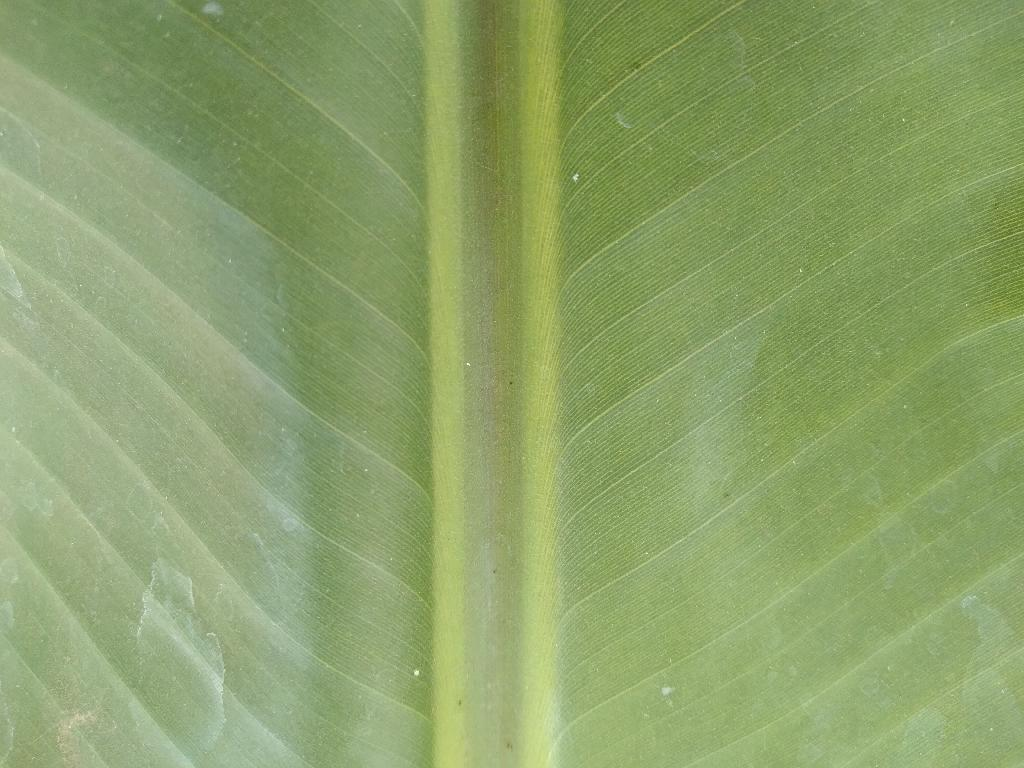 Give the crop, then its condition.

banana, healthy
